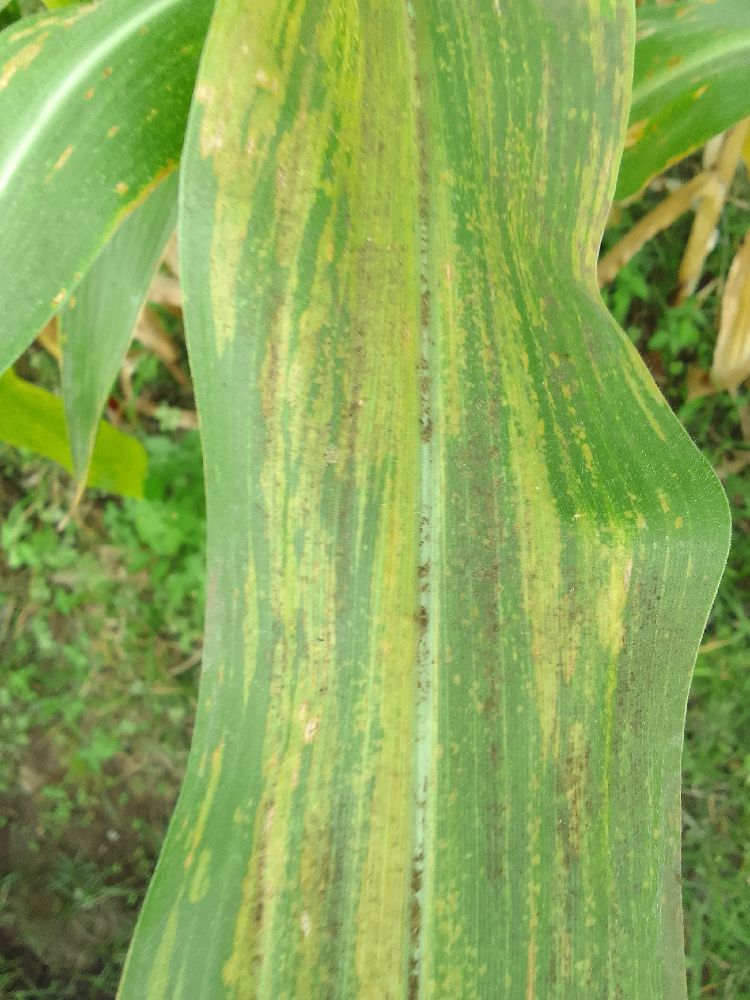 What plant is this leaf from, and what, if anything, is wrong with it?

maize, maize lethal necrosis
